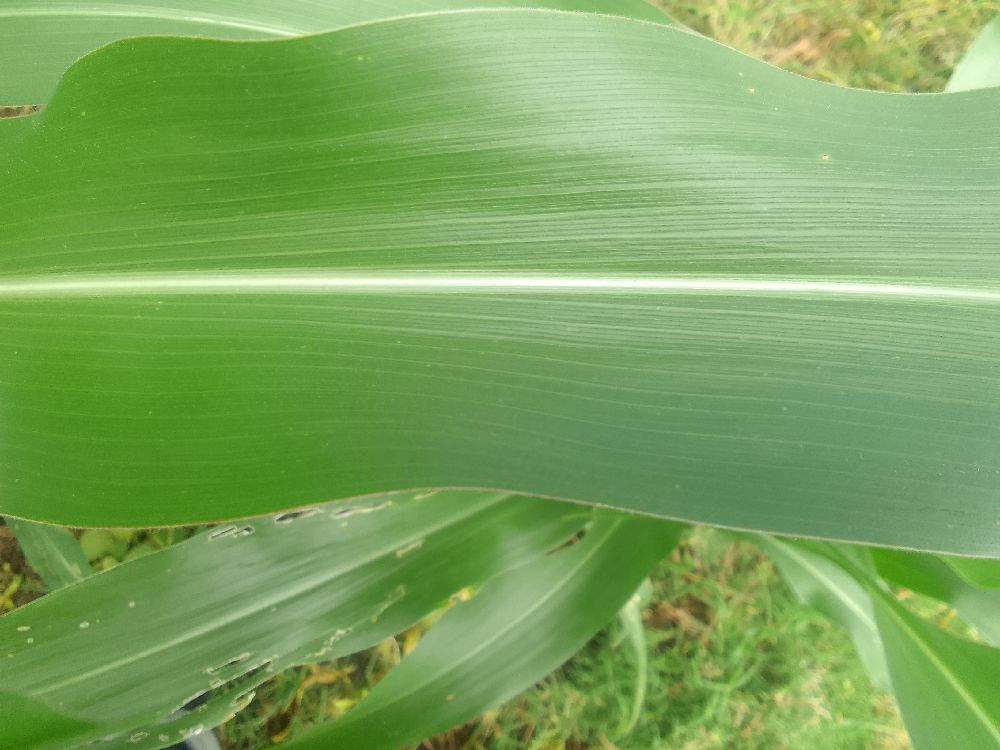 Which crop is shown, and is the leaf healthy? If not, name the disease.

maize, healthy
